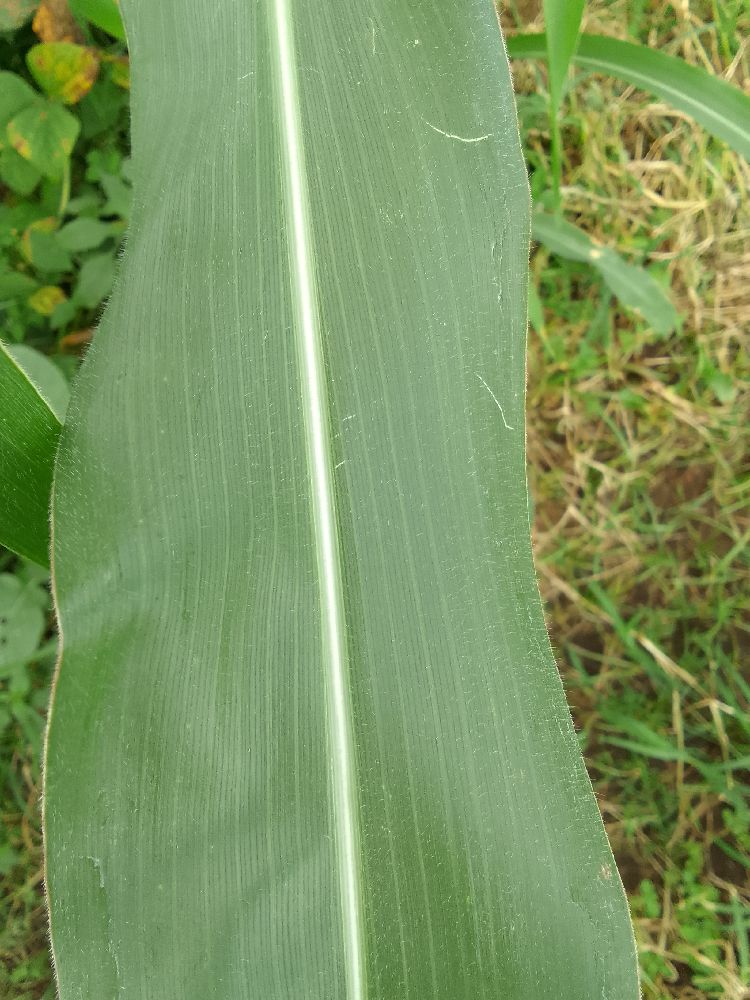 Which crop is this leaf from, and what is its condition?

maize, healthy
